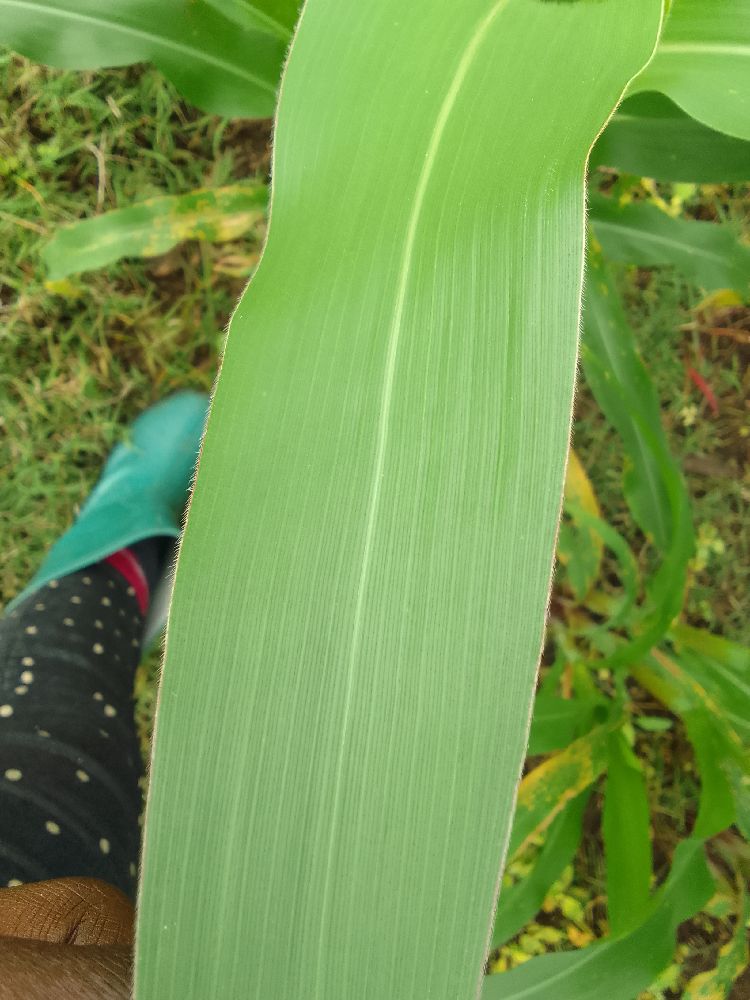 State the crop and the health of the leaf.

maize, healthy
